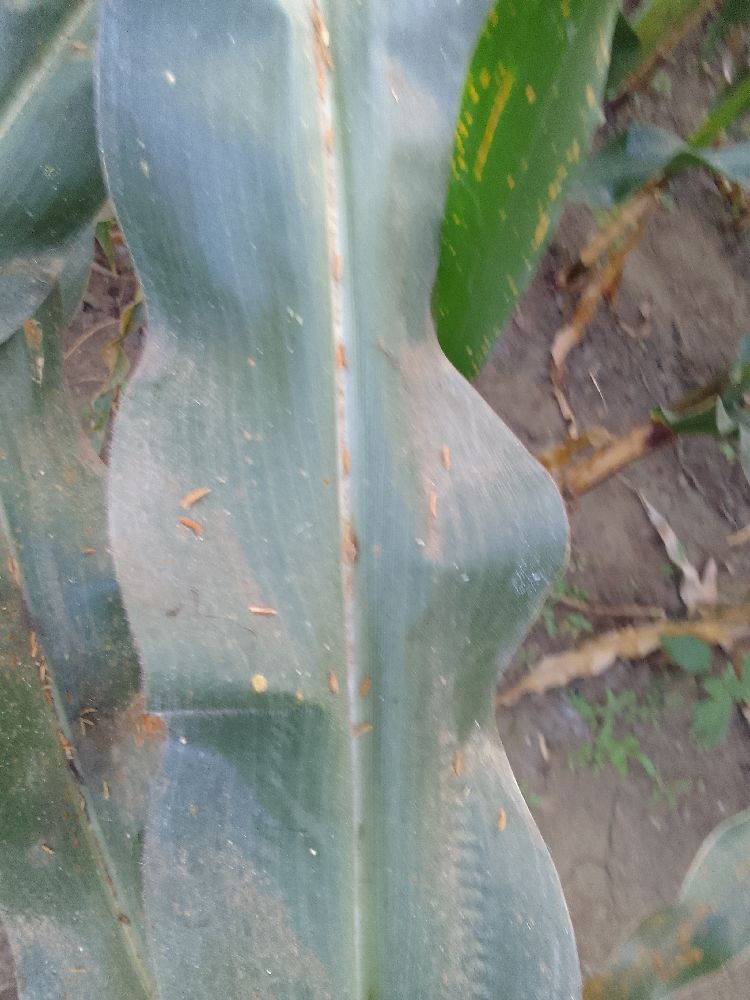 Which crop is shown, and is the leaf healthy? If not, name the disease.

maize, healthy
